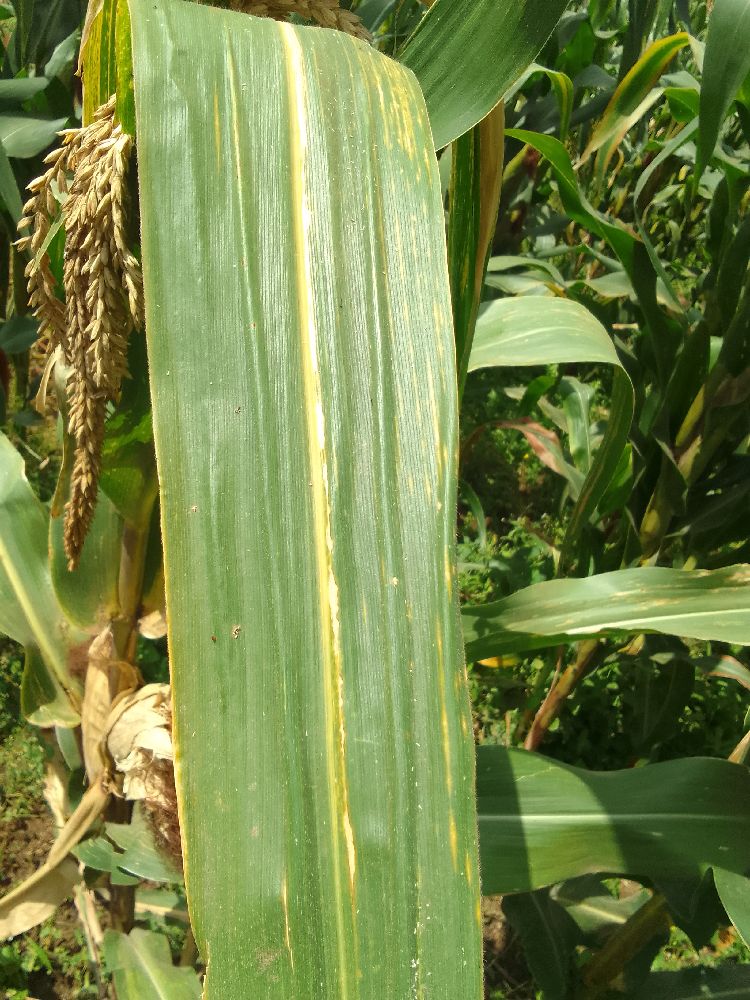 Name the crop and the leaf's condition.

maize, maize lethal necrosis
